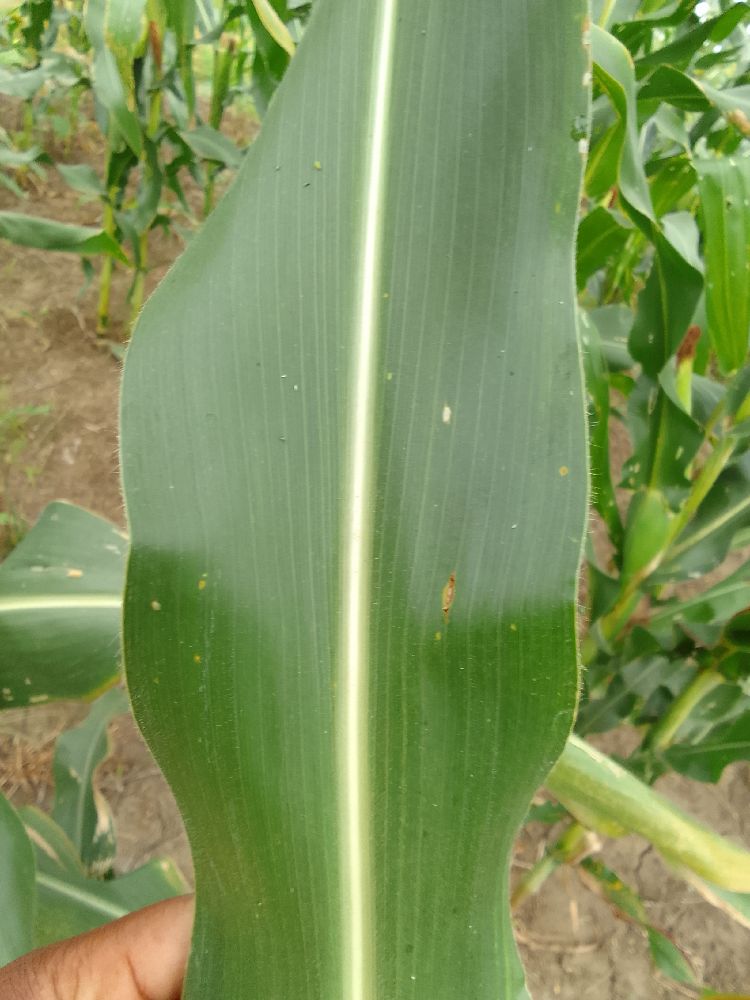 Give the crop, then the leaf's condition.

maize, healthy
